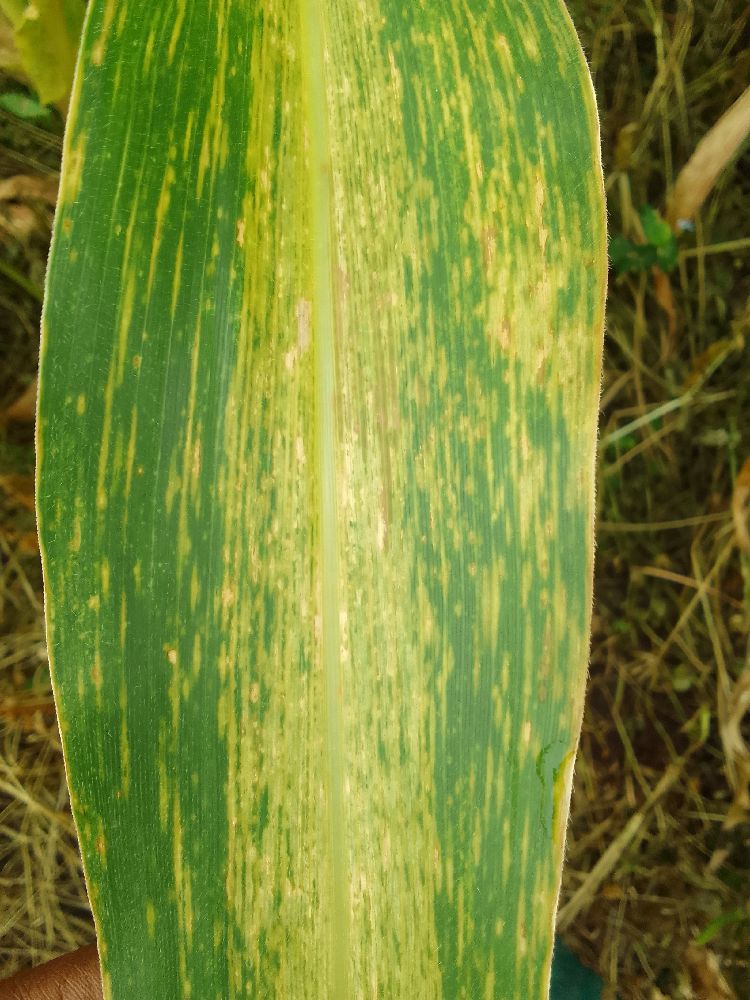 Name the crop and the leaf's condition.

maize, maize lethal necrosis
